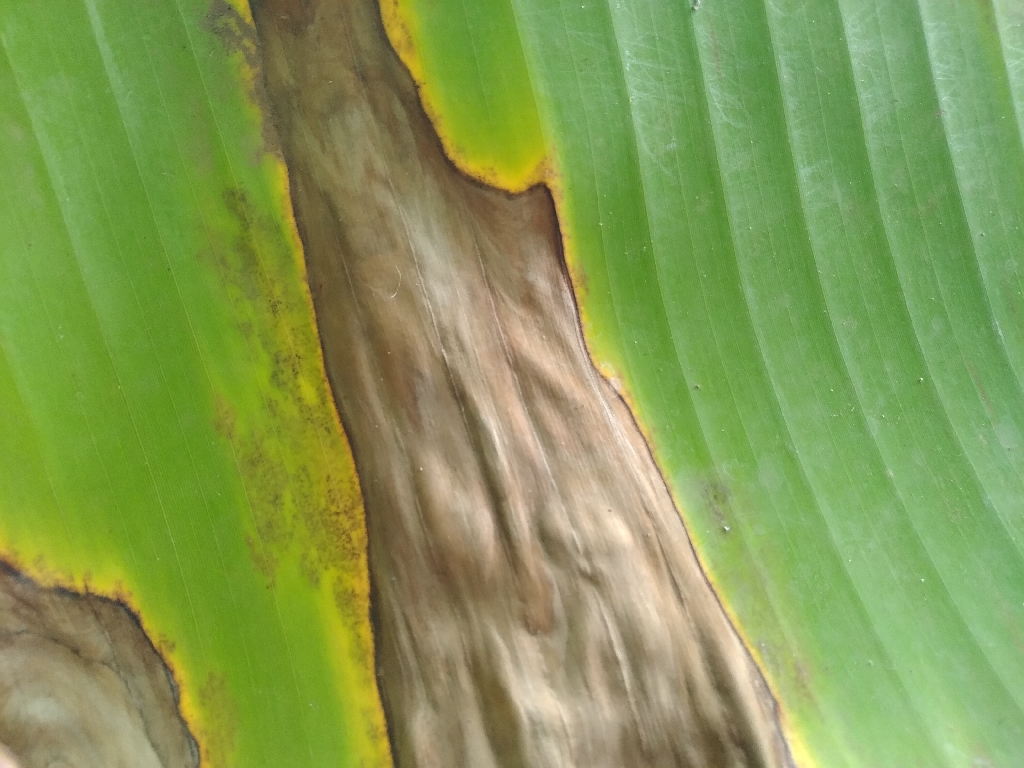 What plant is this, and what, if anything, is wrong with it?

banana, black sigatoka
